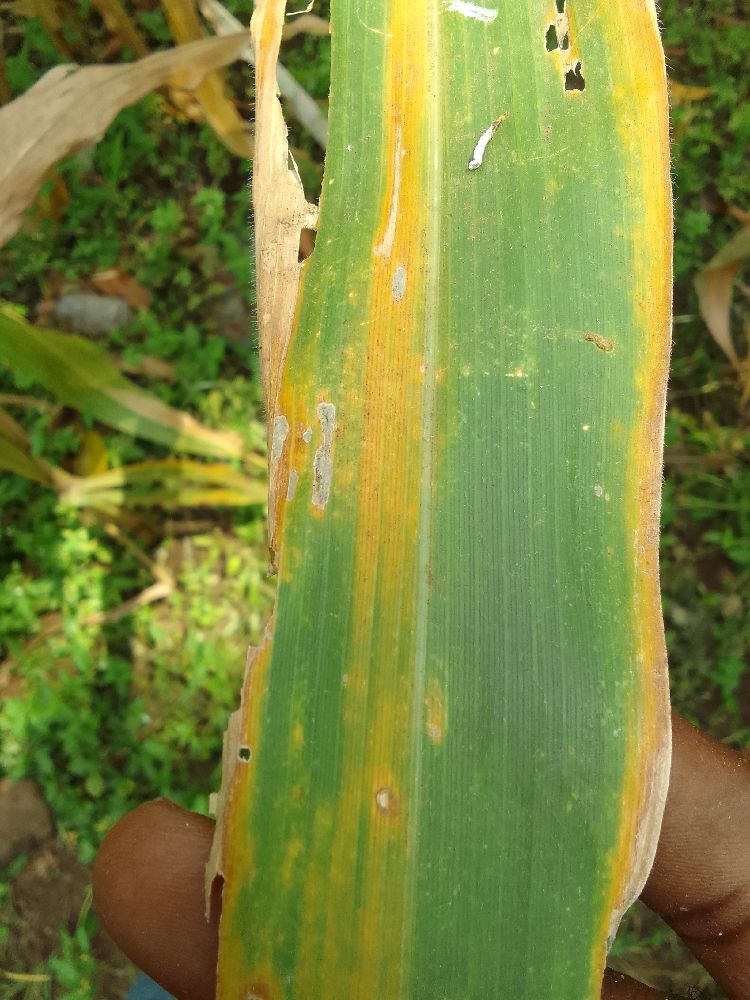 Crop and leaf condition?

maize, maize lethal necrosis
